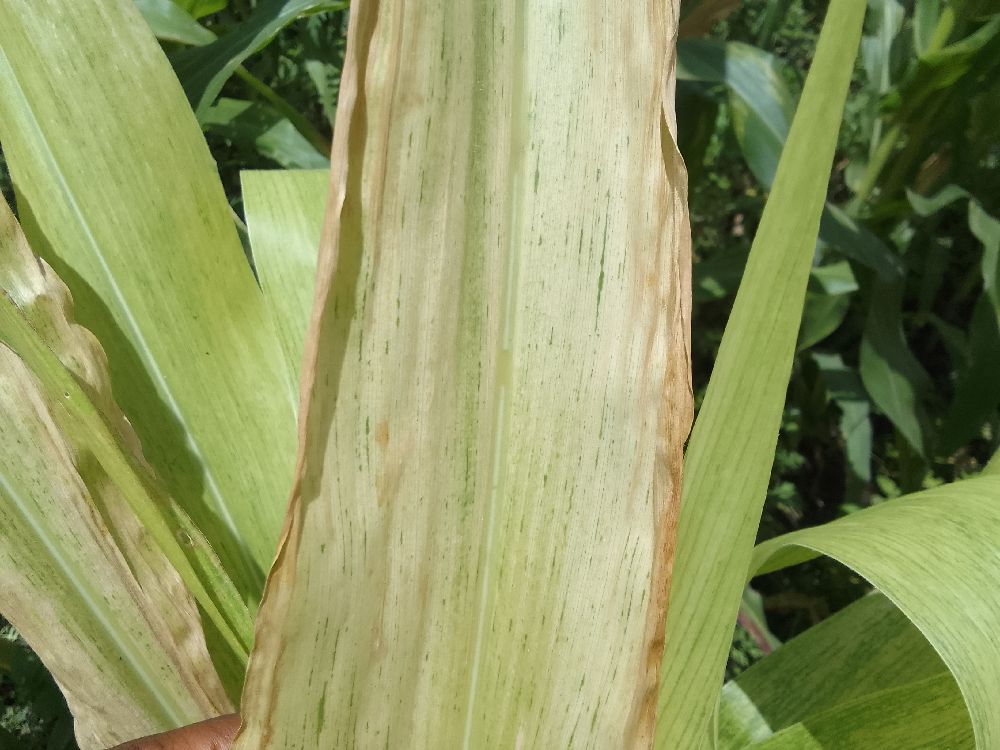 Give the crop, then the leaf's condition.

maize, maize lethal necrosis
